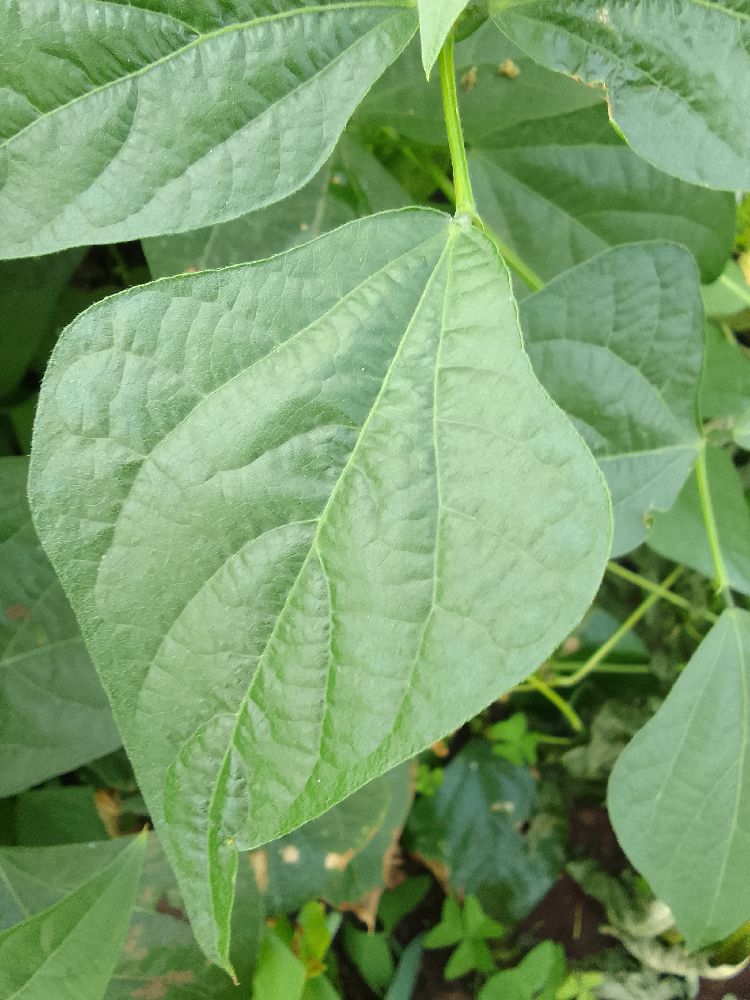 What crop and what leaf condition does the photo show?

common bean, healthy
